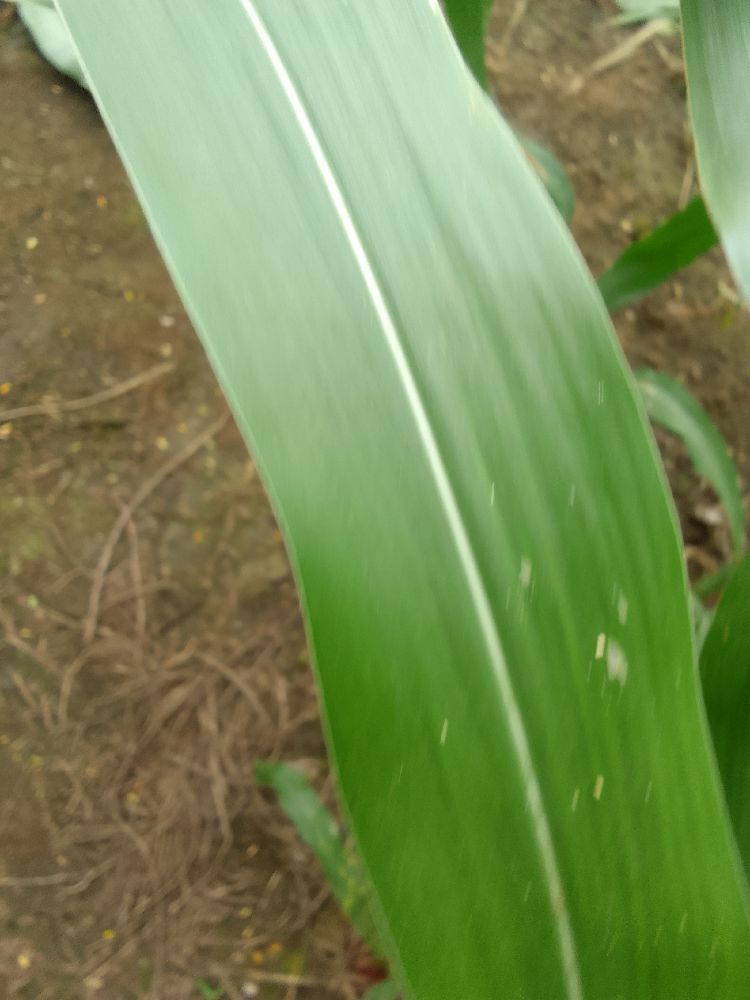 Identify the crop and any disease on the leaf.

maize, healthy
